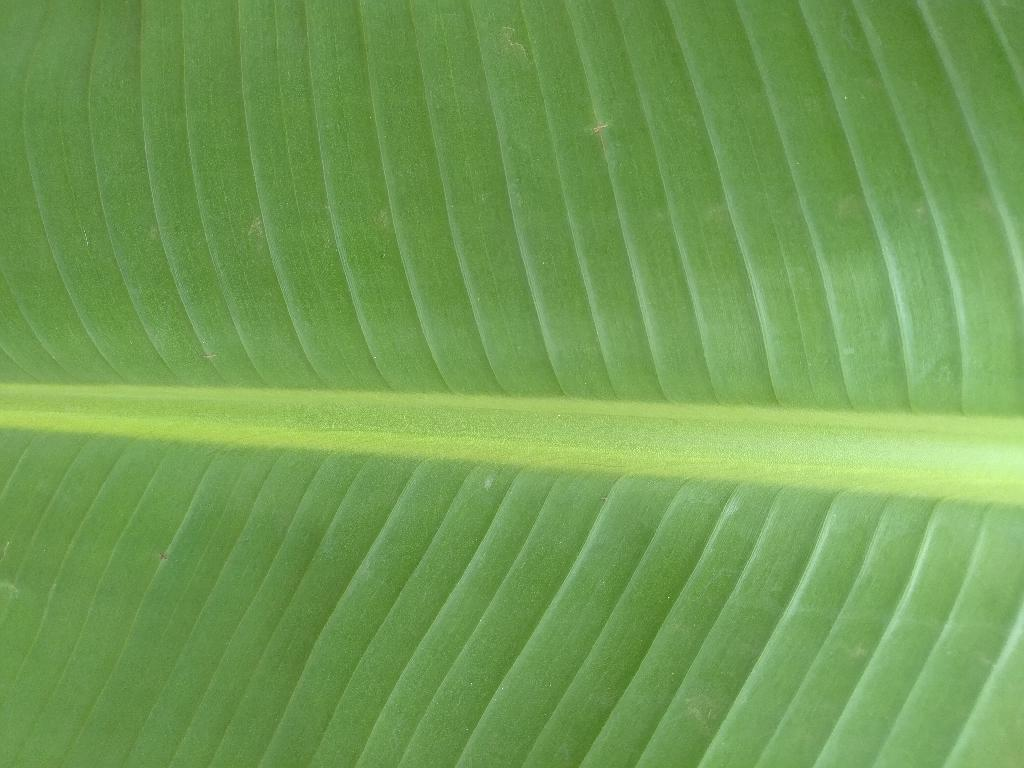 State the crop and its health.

banana, healthy
